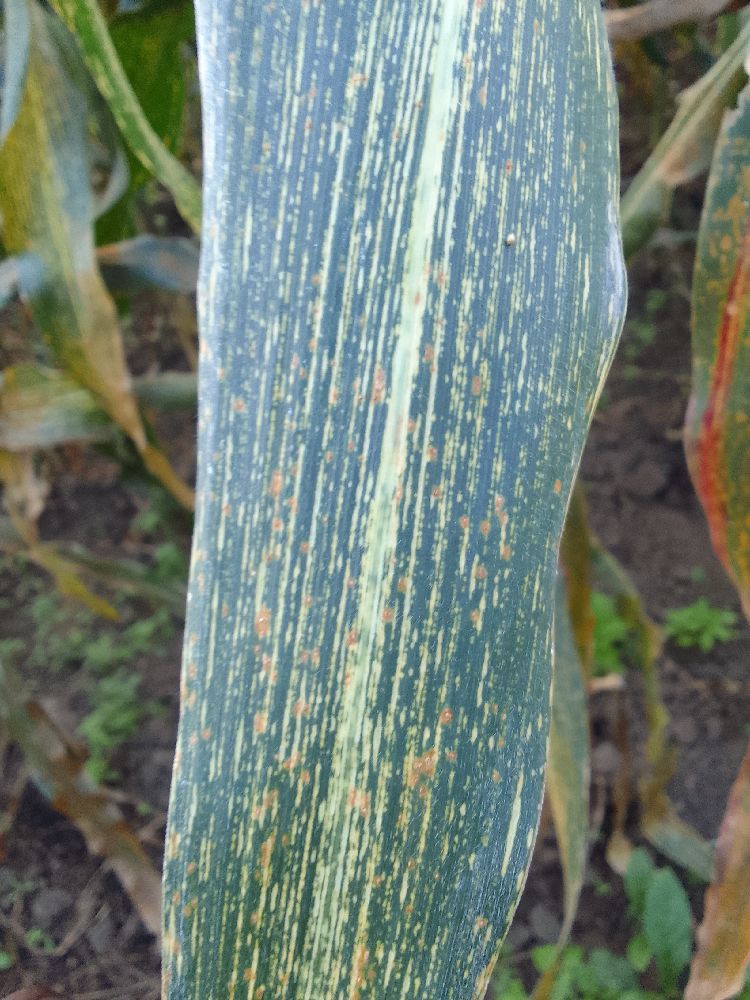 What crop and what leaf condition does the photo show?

maize, maize streak virus
